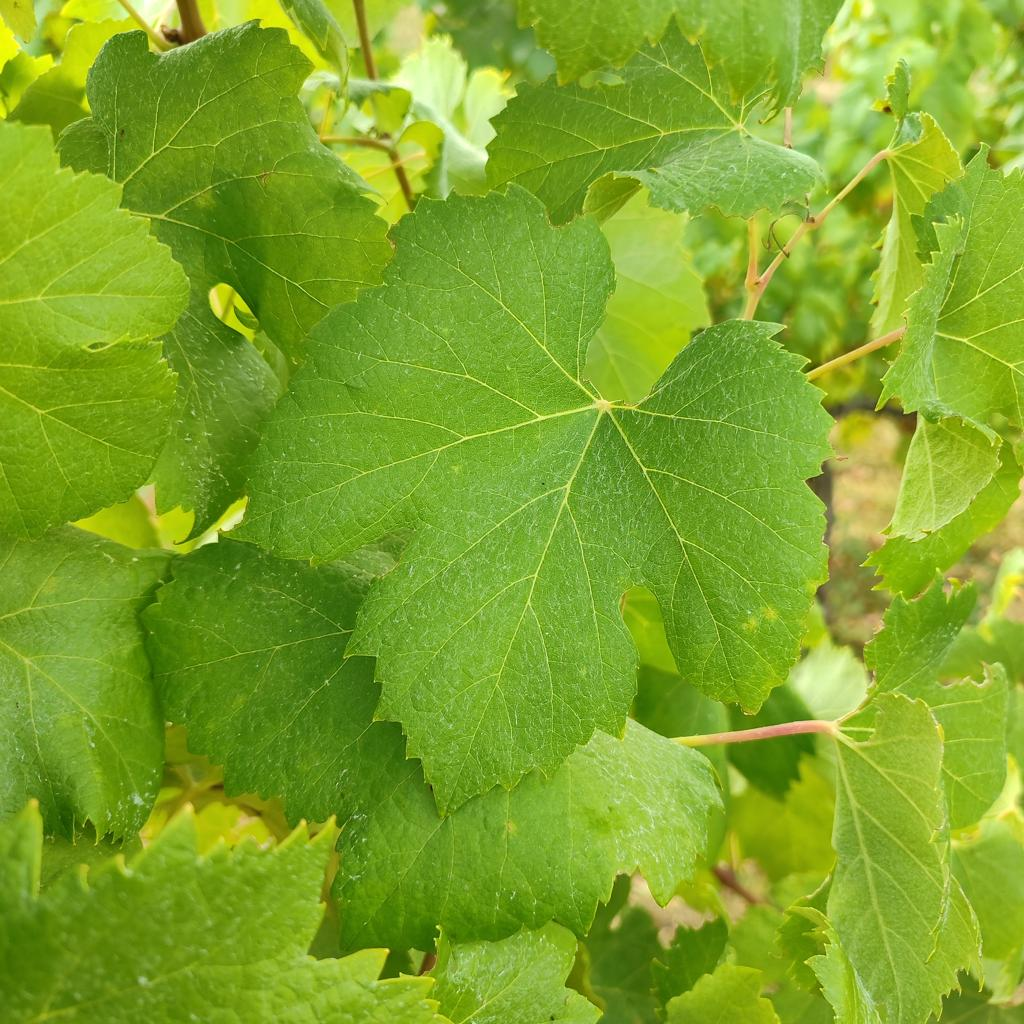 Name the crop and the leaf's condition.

grapevine, healthy
